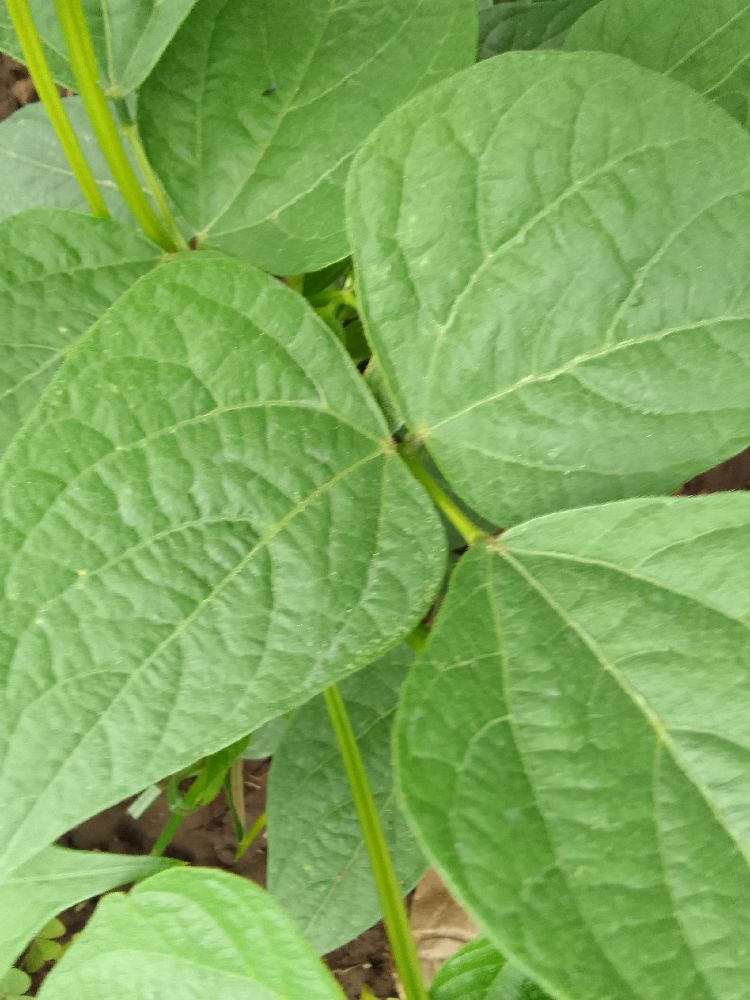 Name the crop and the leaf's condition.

common bean, healthy
